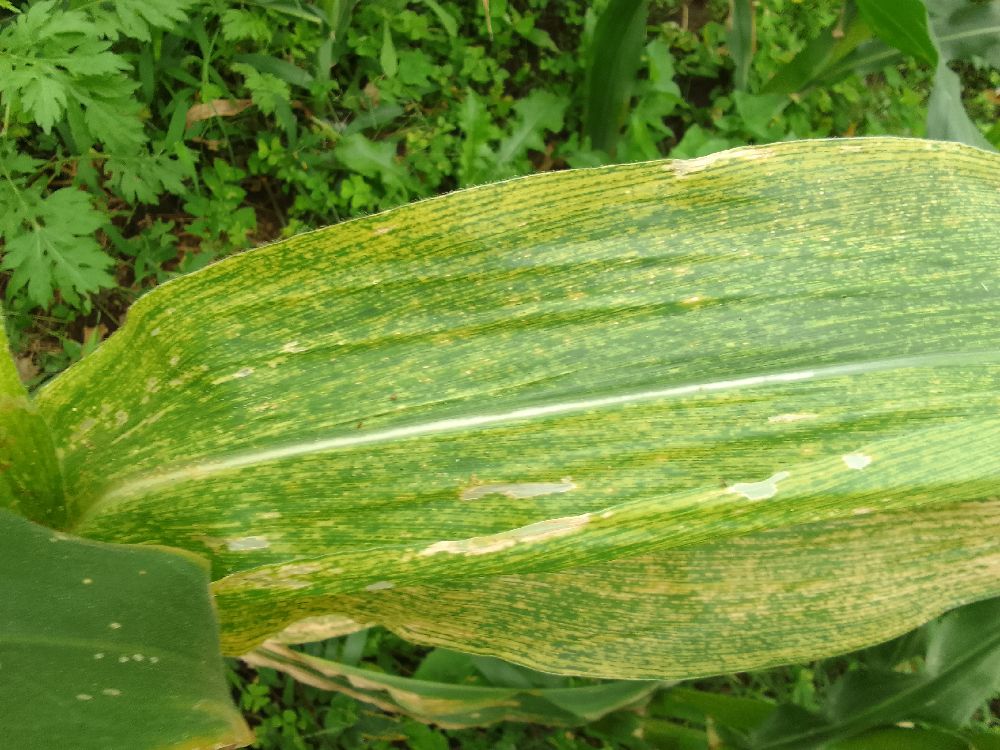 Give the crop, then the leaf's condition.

maize, healthy
